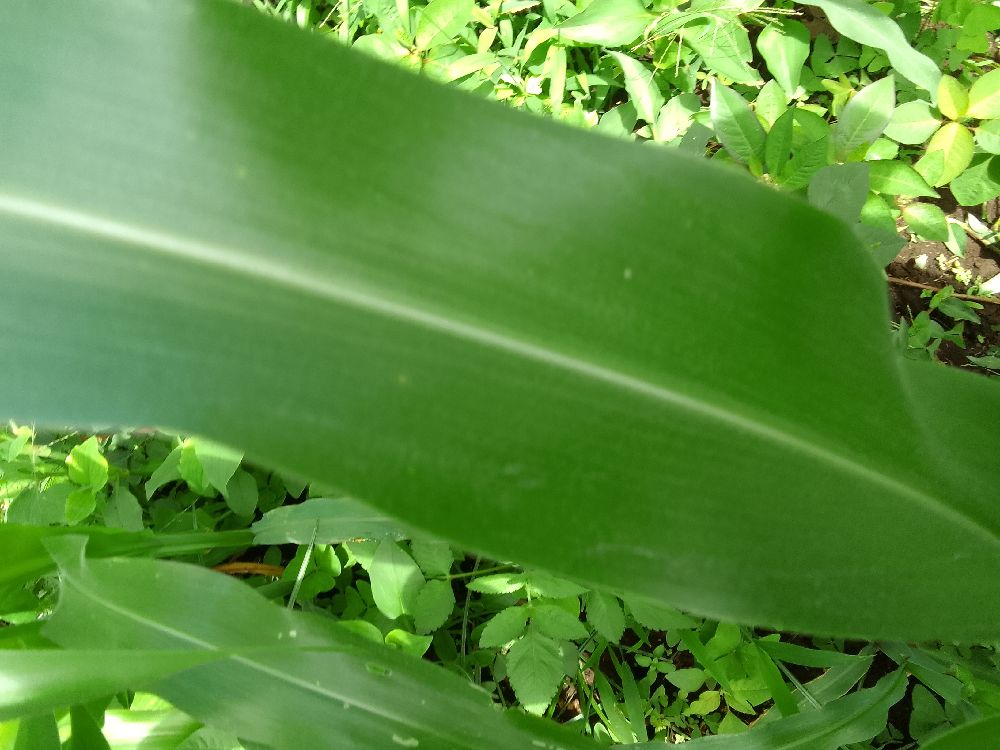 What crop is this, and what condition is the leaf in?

maize, healthy
